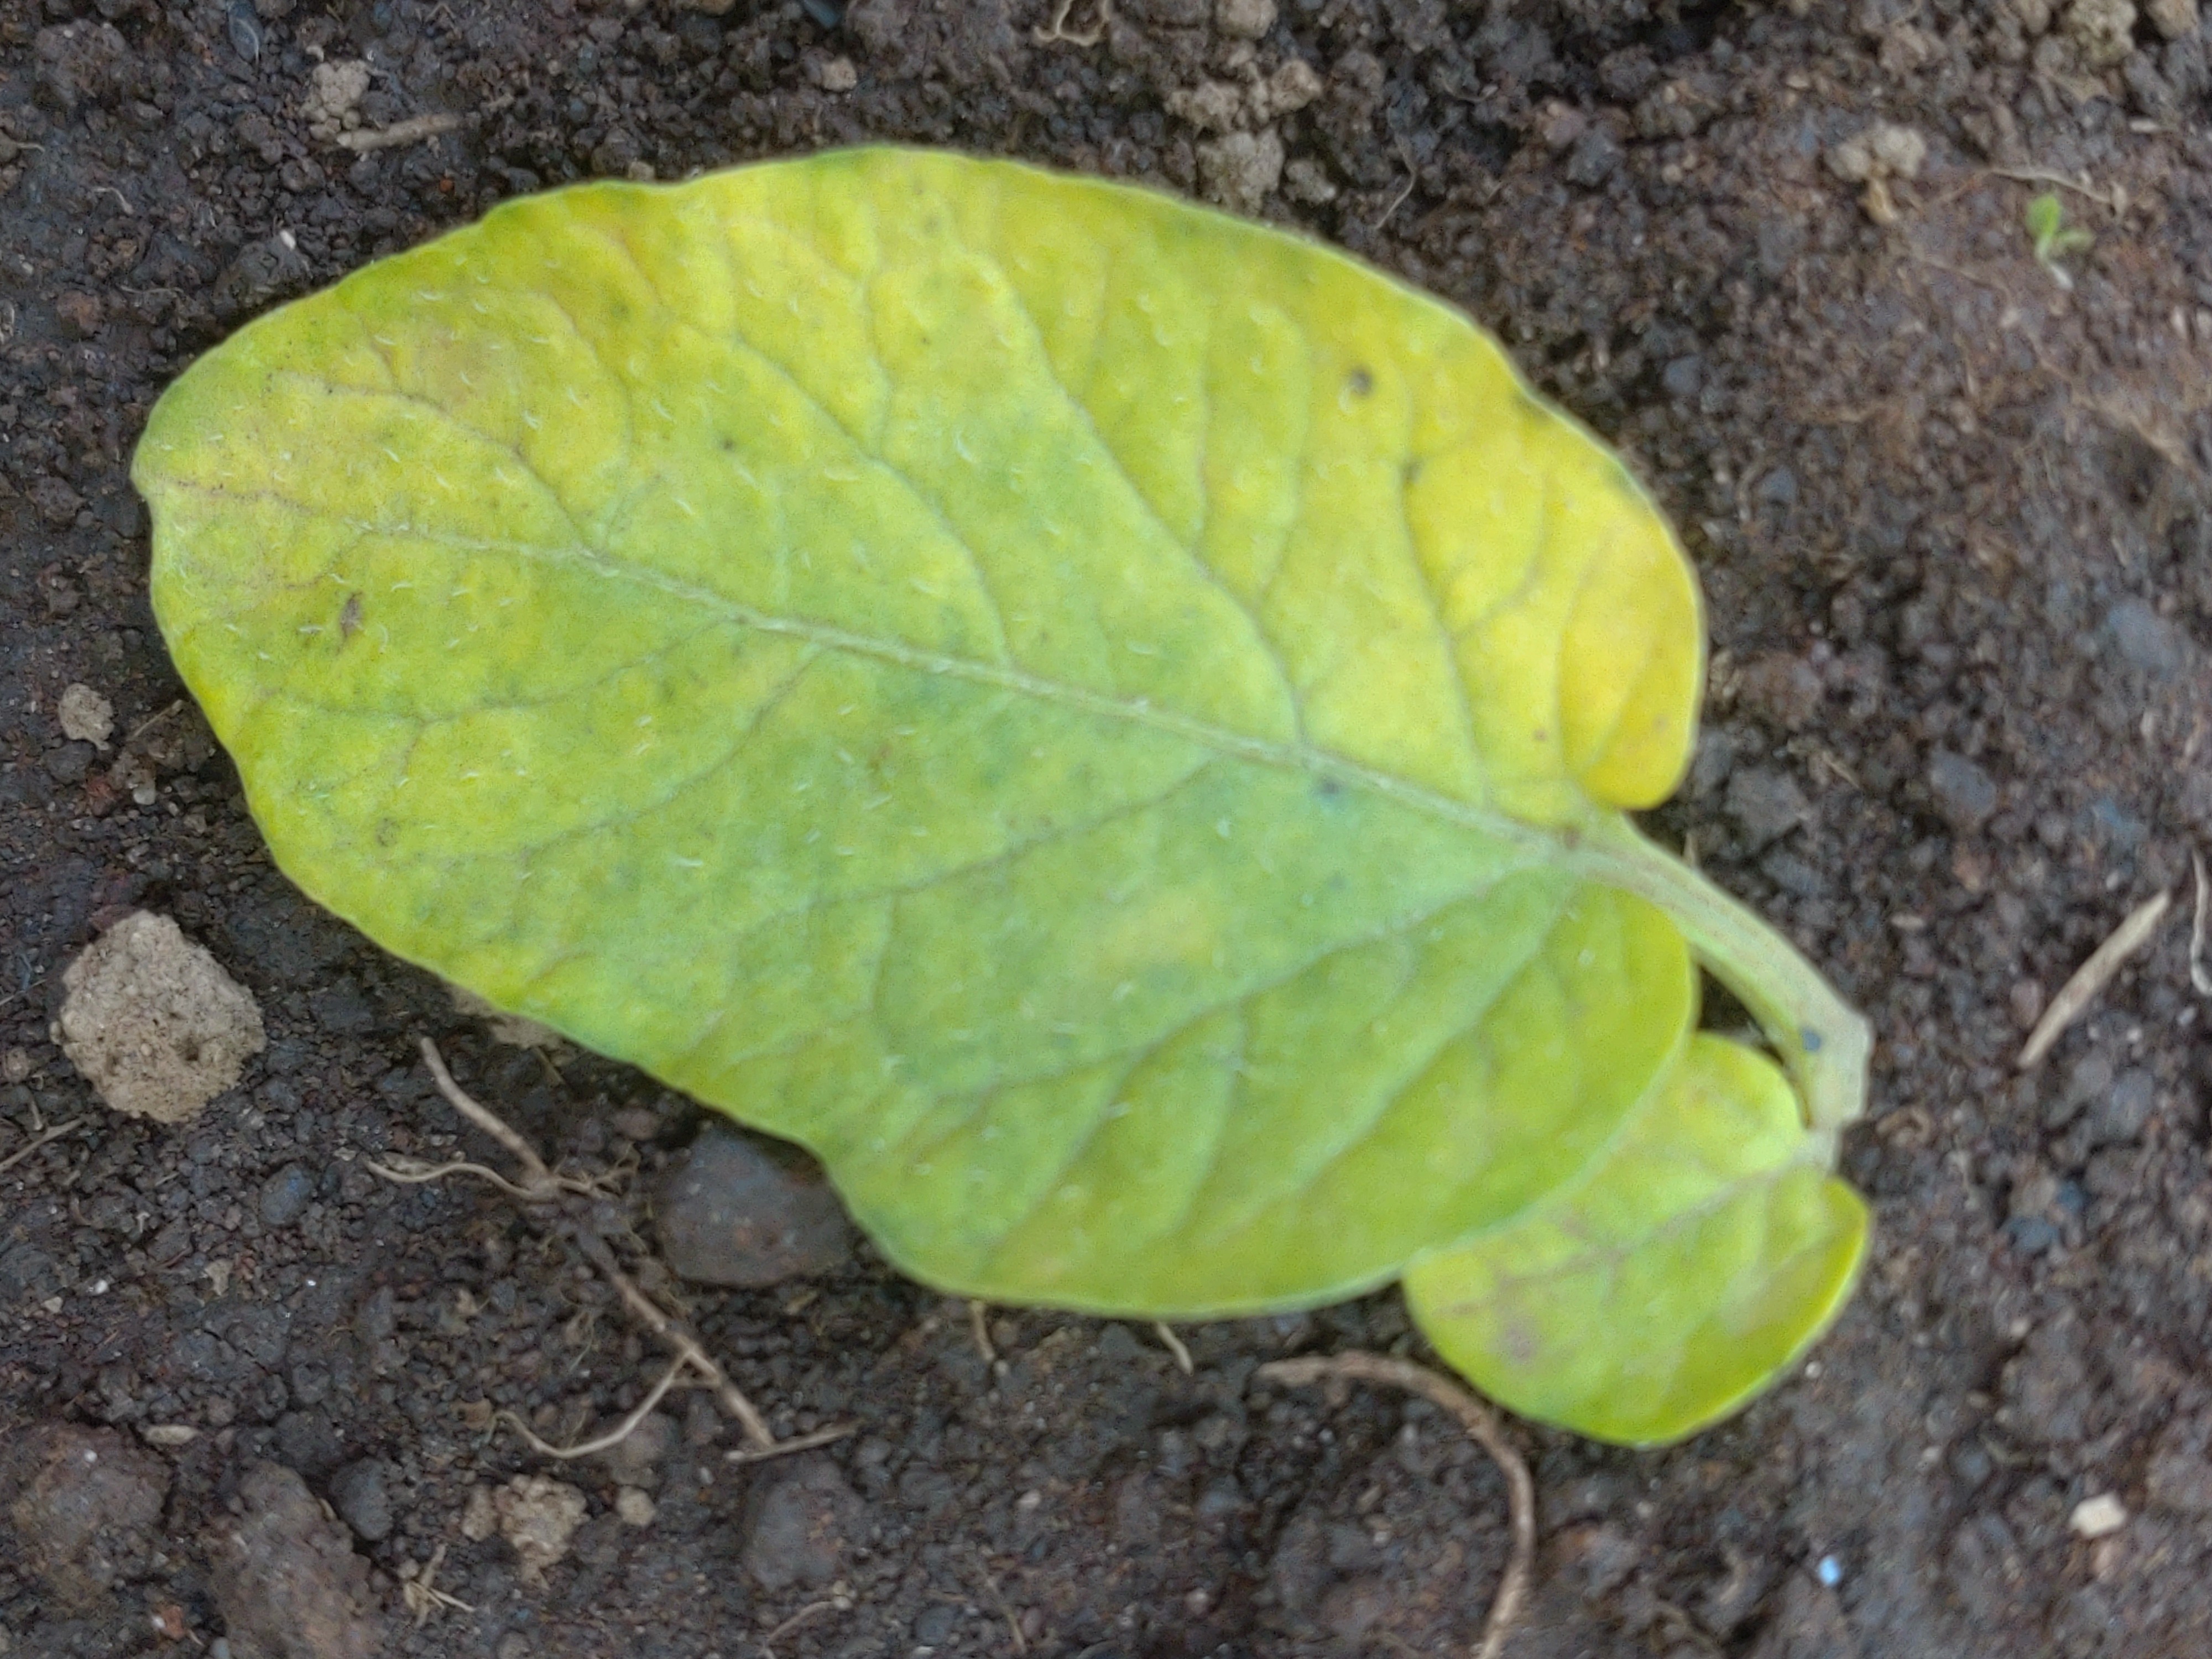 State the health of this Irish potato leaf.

late blight
